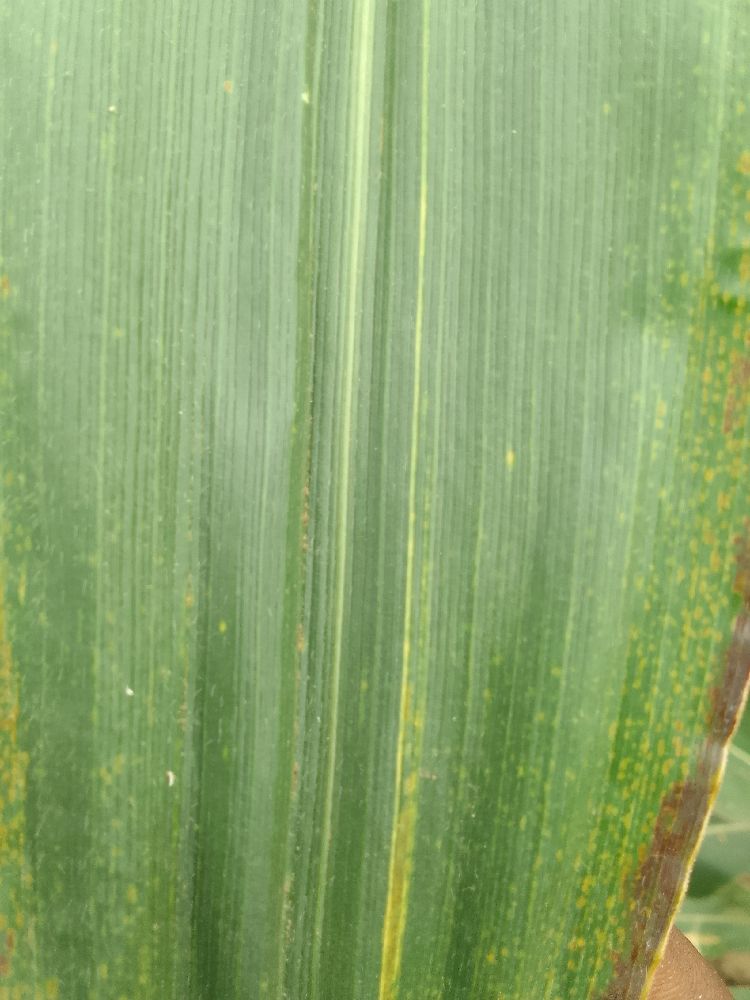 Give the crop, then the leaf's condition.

maize, healthy
